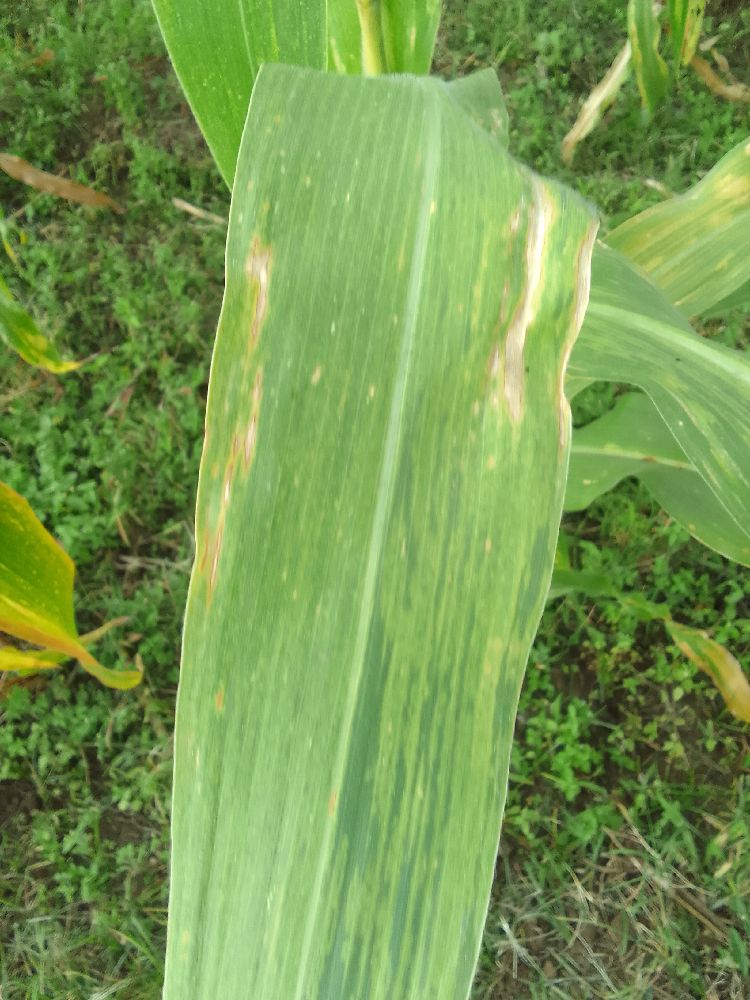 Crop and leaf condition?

maize, maize lethal necrosis
